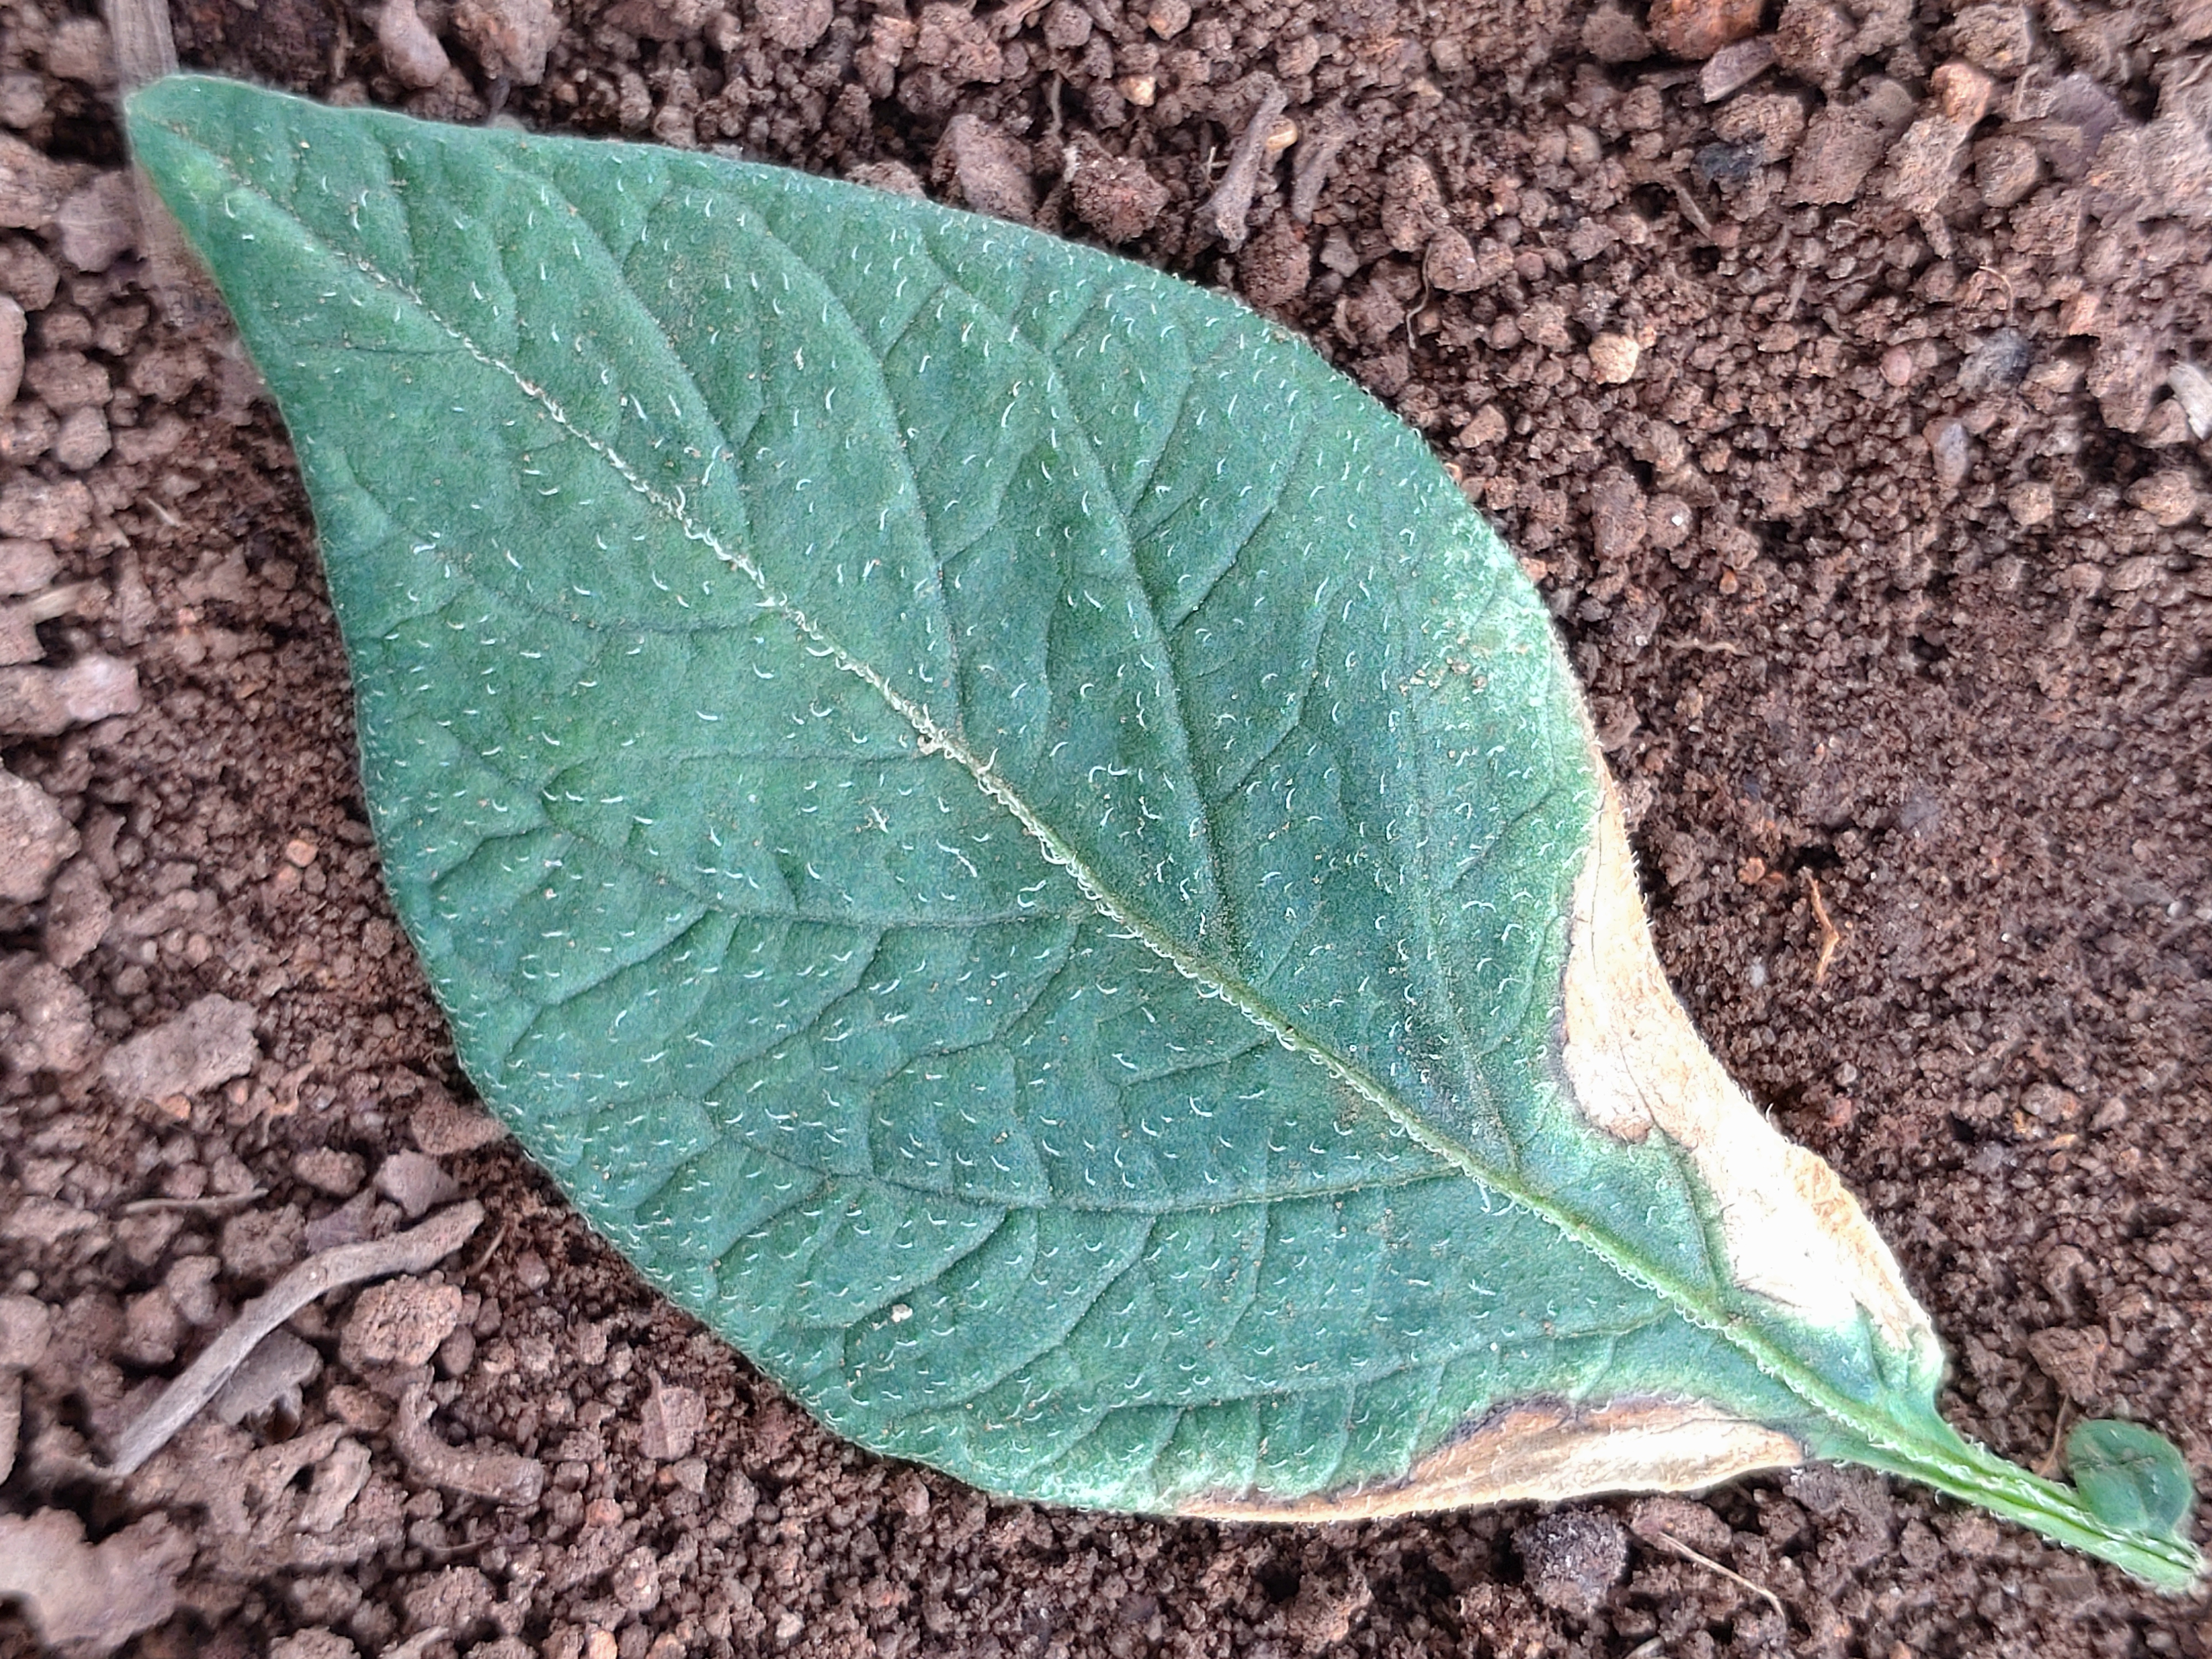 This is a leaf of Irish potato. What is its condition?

early blight
